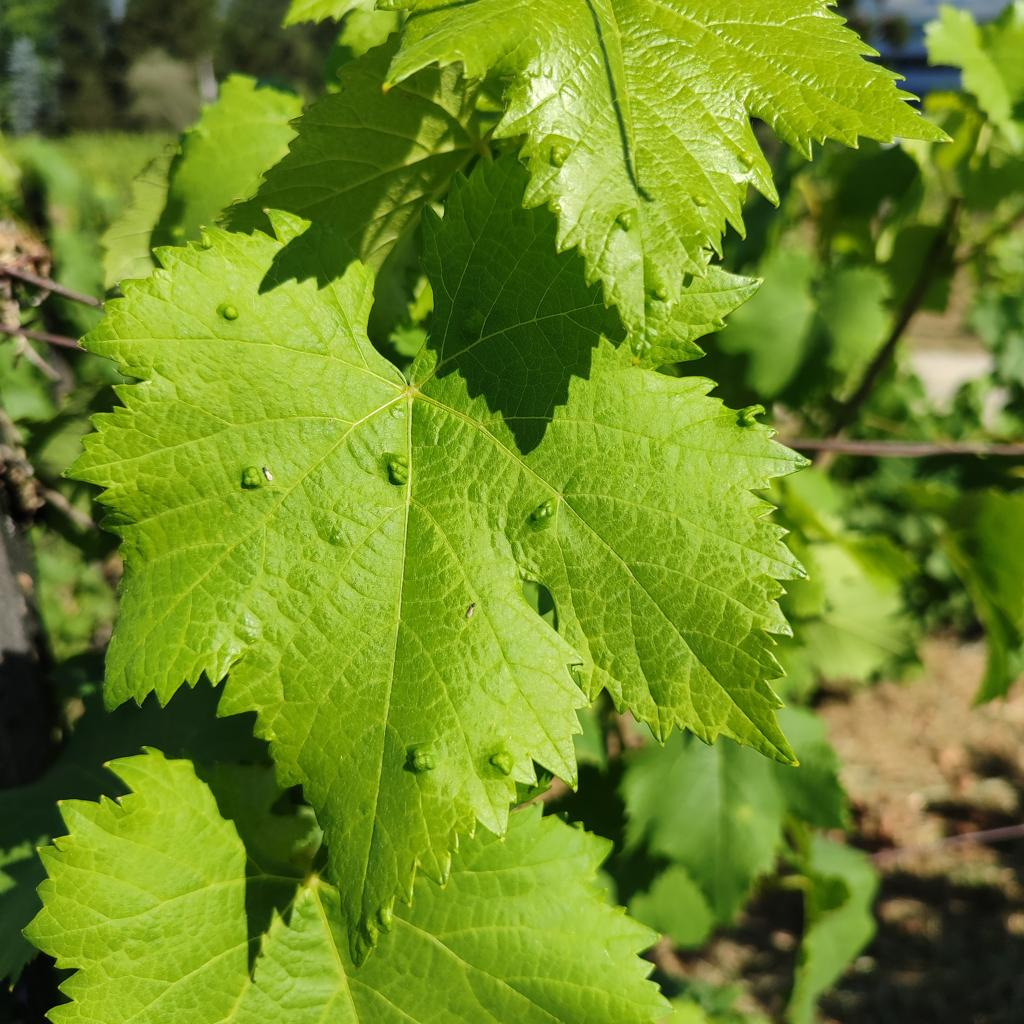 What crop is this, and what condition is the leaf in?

grapevine, erineum mite
